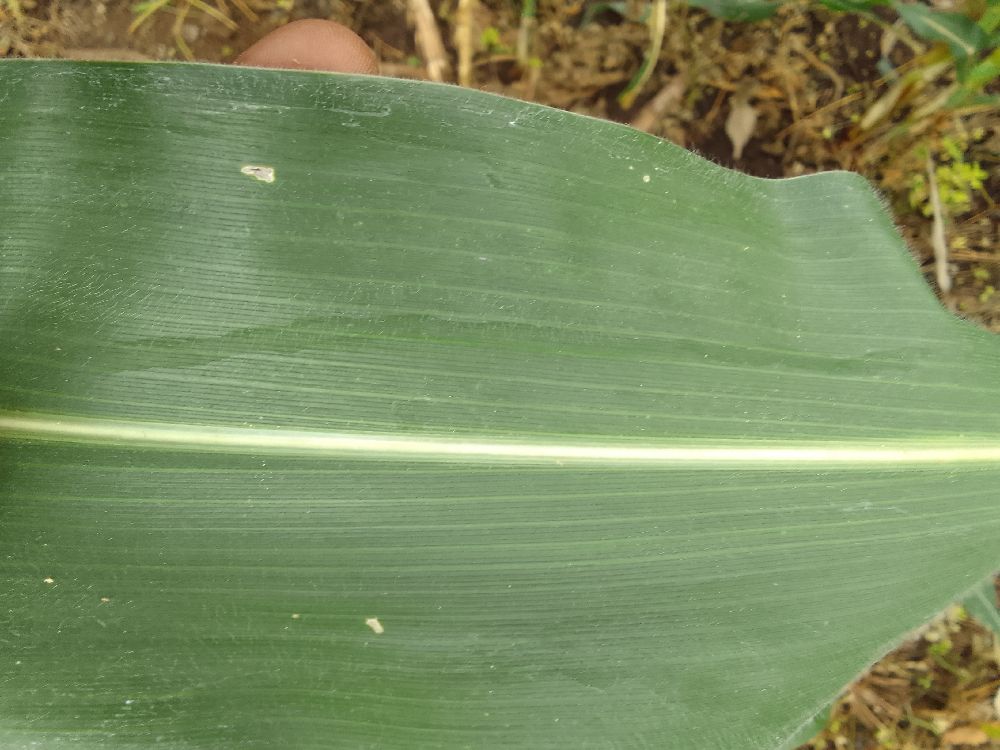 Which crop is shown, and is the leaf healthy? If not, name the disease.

maize, healthy
